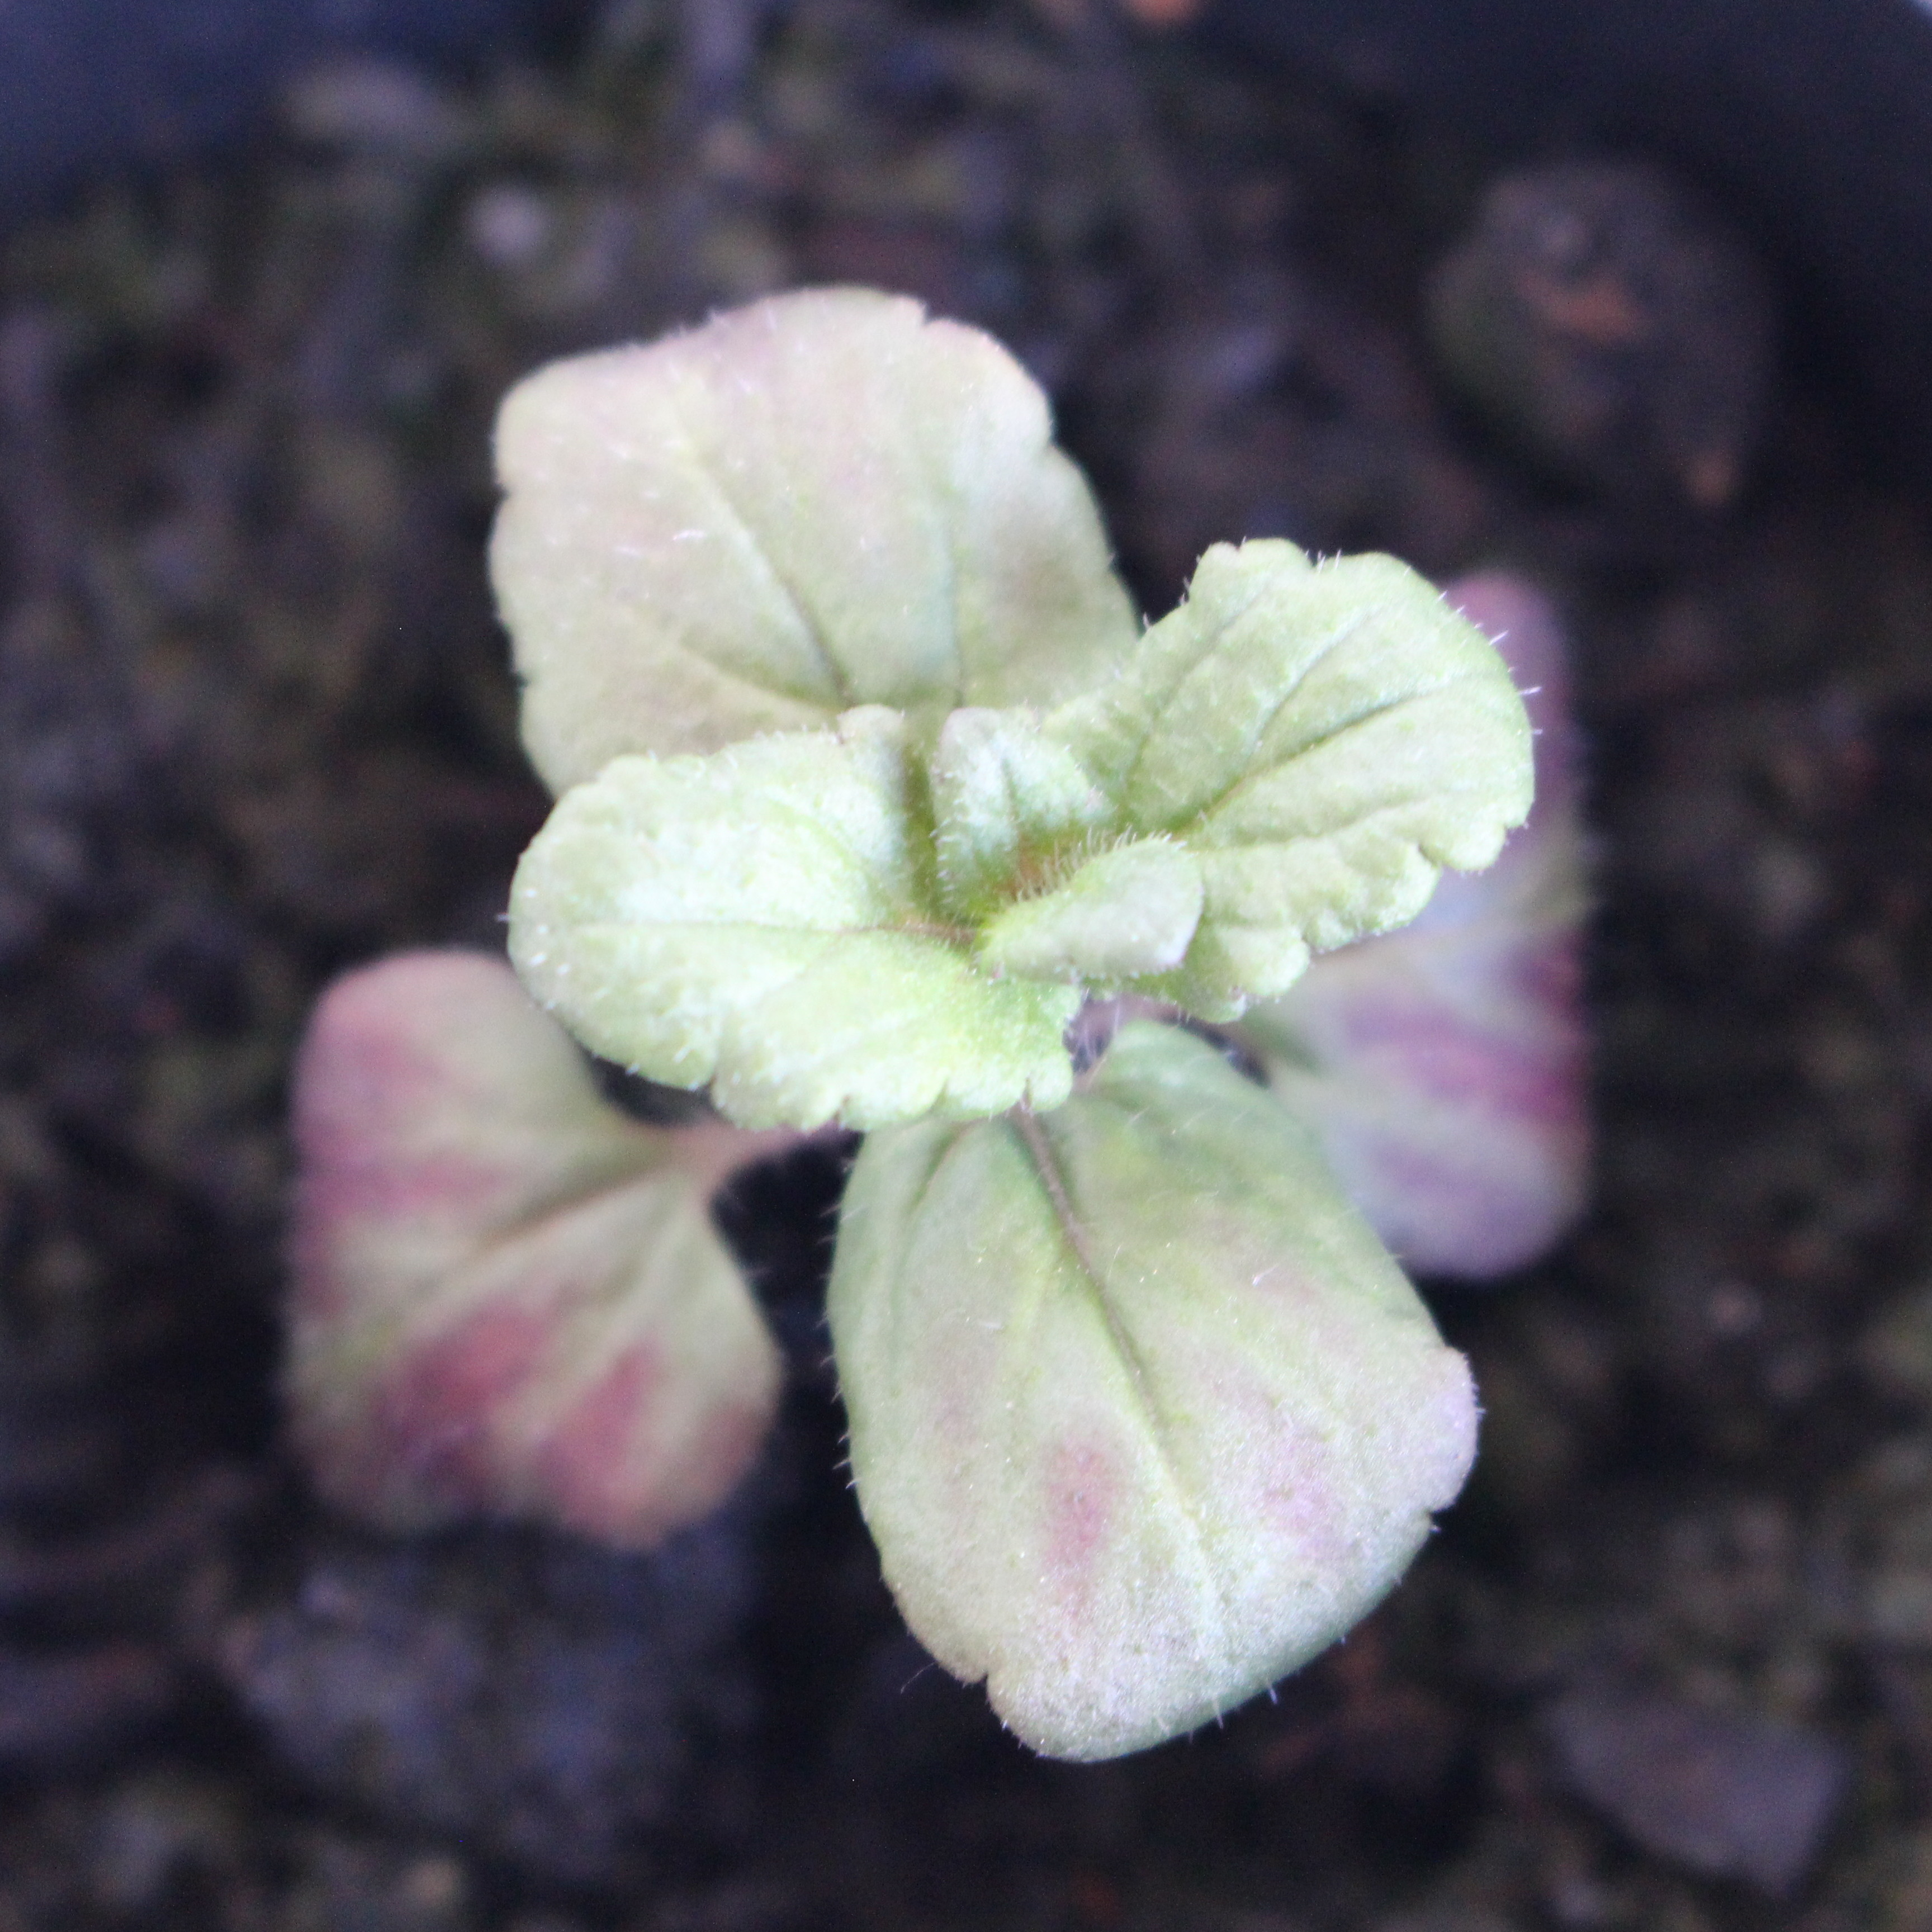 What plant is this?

Veronica persica
